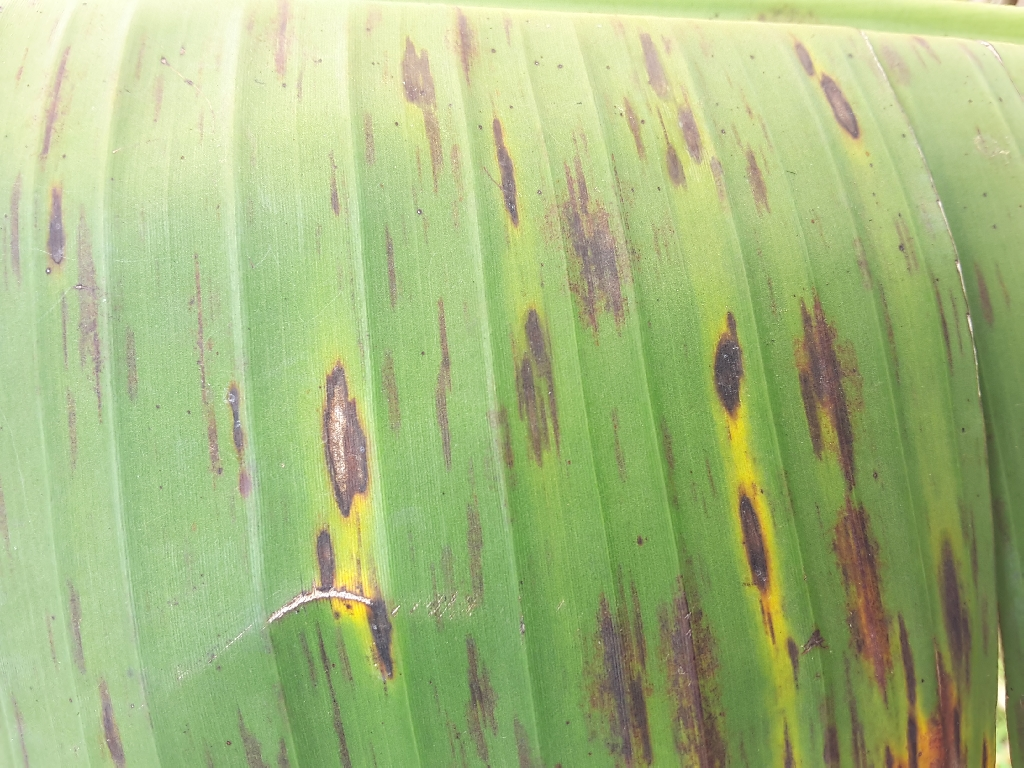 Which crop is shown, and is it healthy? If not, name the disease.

banana, black sigatoka
